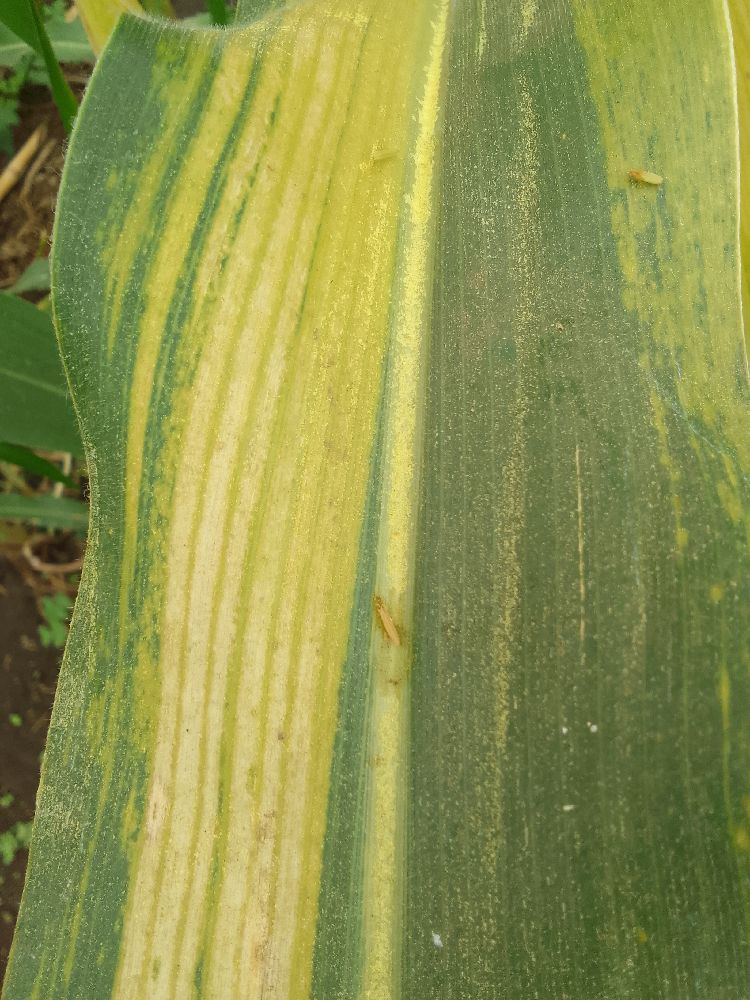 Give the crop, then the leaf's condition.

maize, maize lethal necrosis
